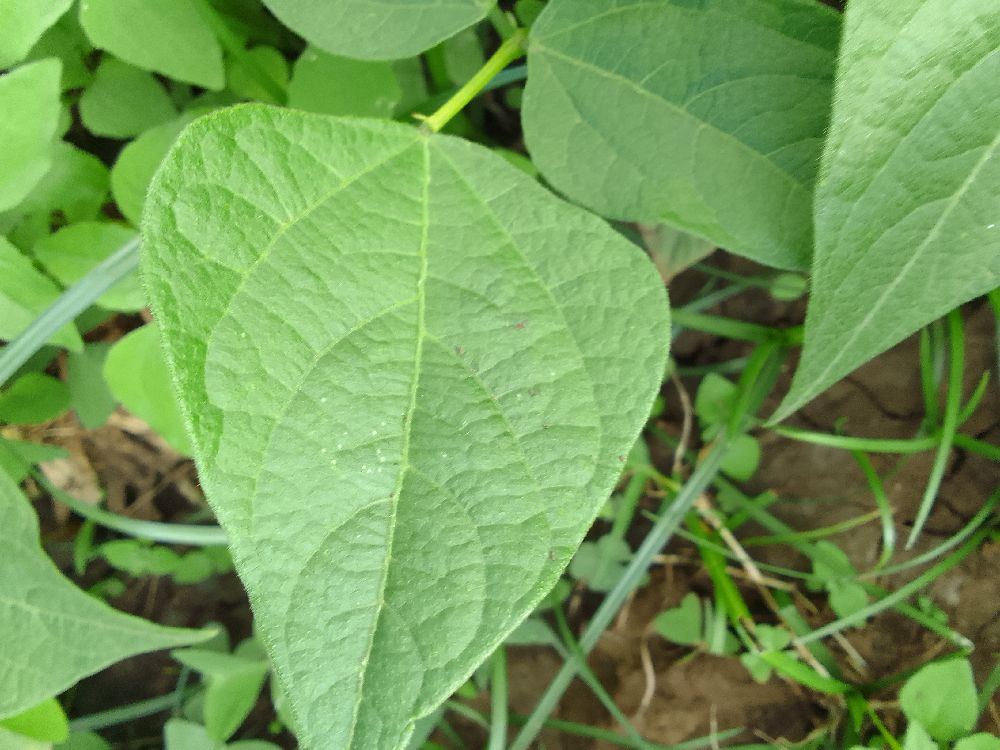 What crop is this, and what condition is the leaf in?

common bean, healthy
